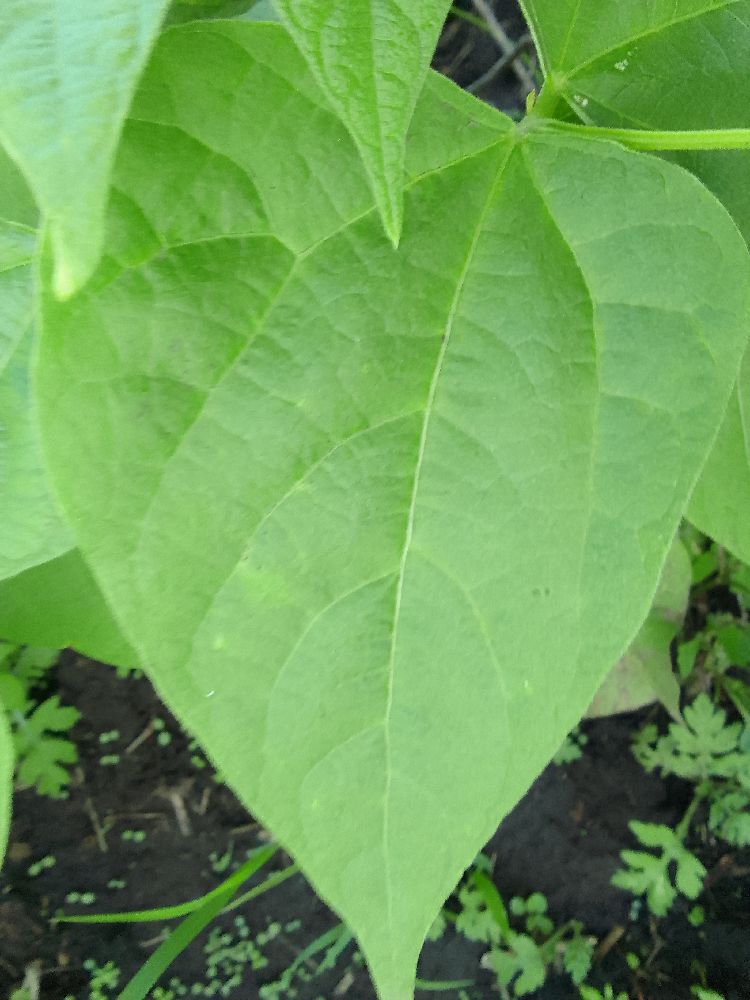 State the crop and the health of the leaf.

common bean, healthy
